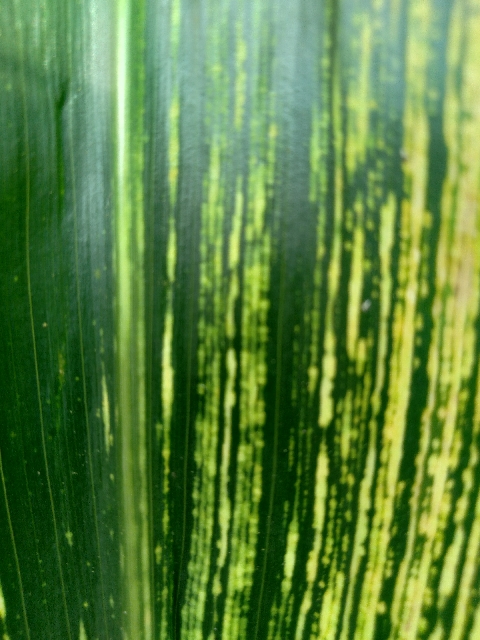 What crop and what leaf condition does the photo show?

maize, maize streak virus
